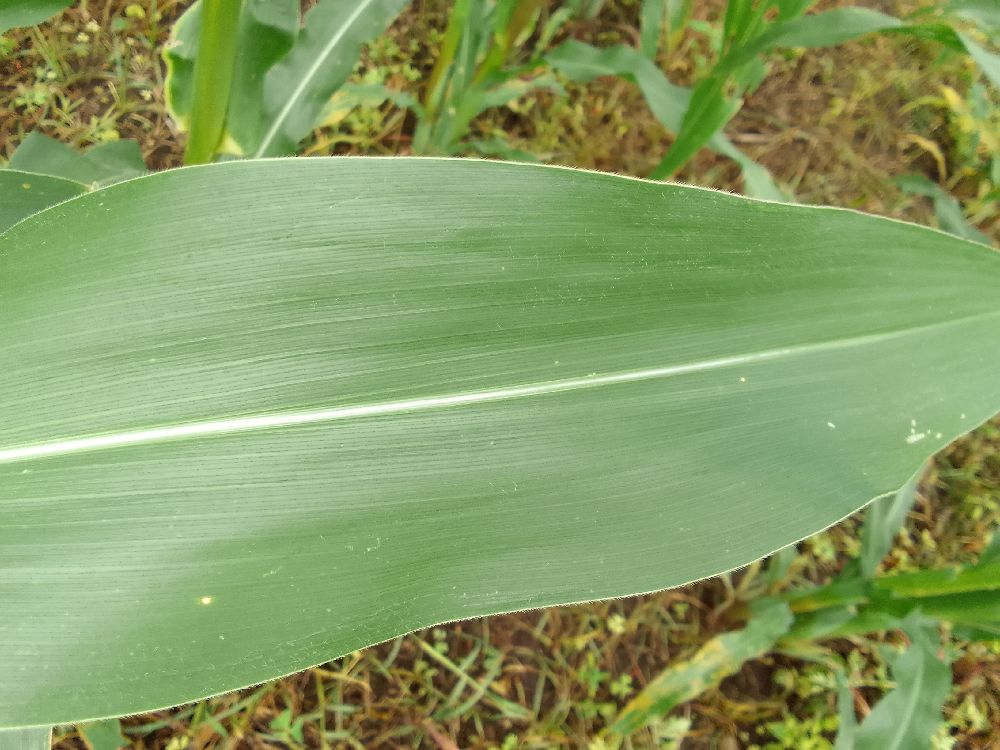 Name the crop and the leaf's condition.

maize, healthy
